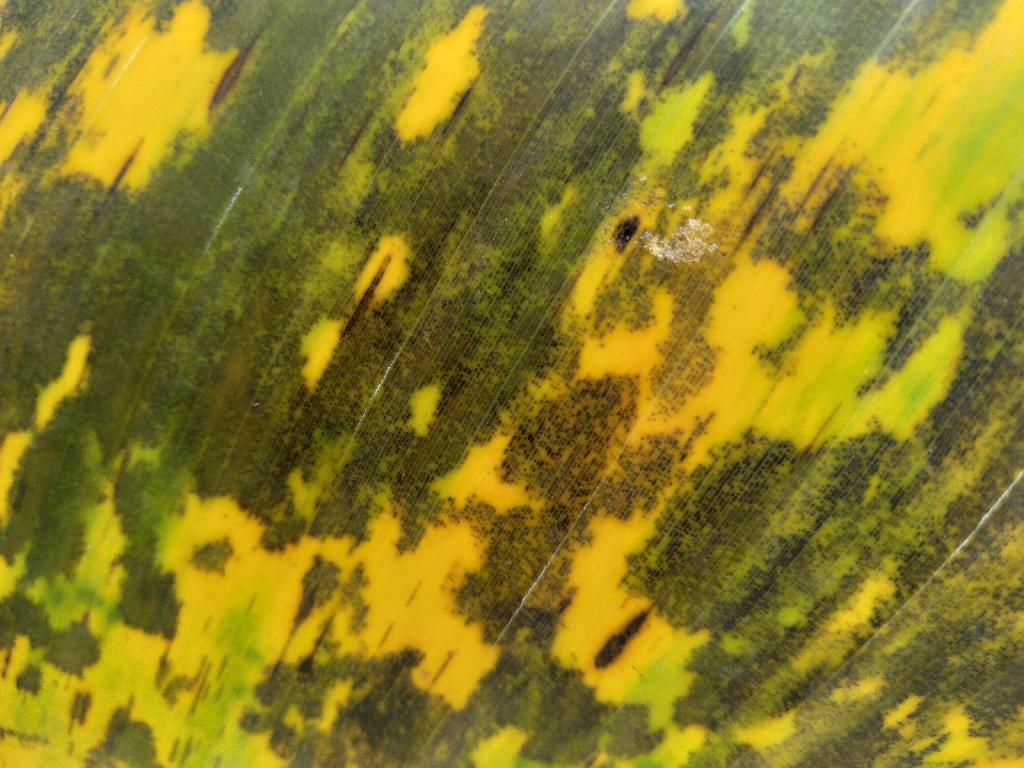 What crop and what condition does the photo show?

banana, black sigatoka
